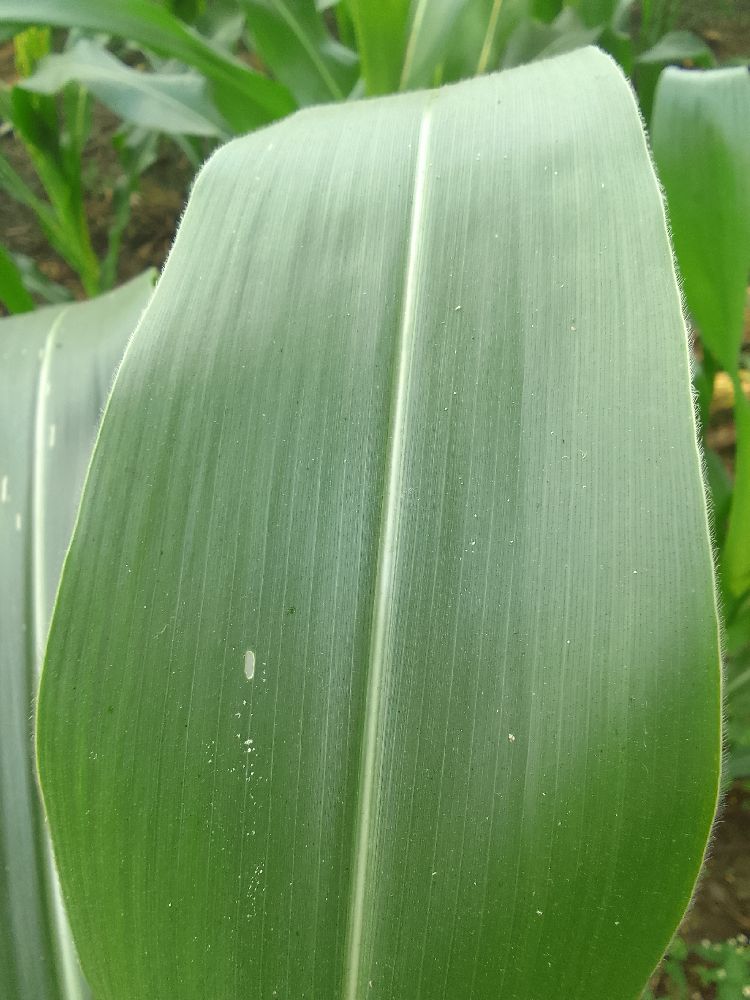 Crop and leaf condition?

maize, healthy
